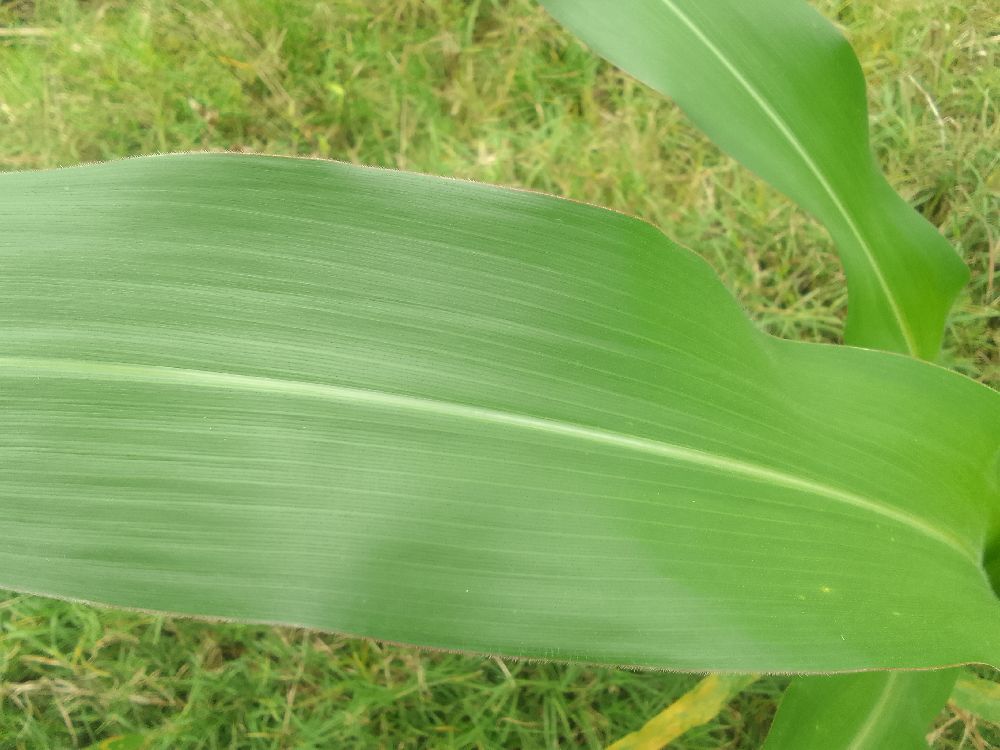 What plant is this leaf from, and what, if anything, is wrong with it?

maize, healthy
